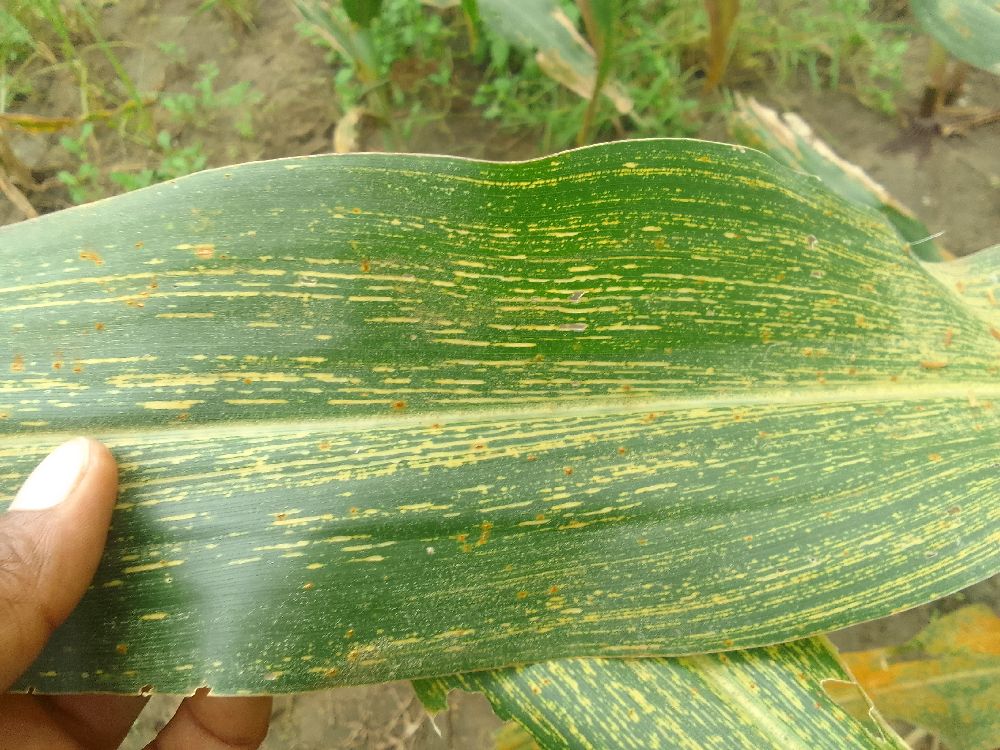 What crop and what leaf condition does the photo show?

maize, maize streak virus
